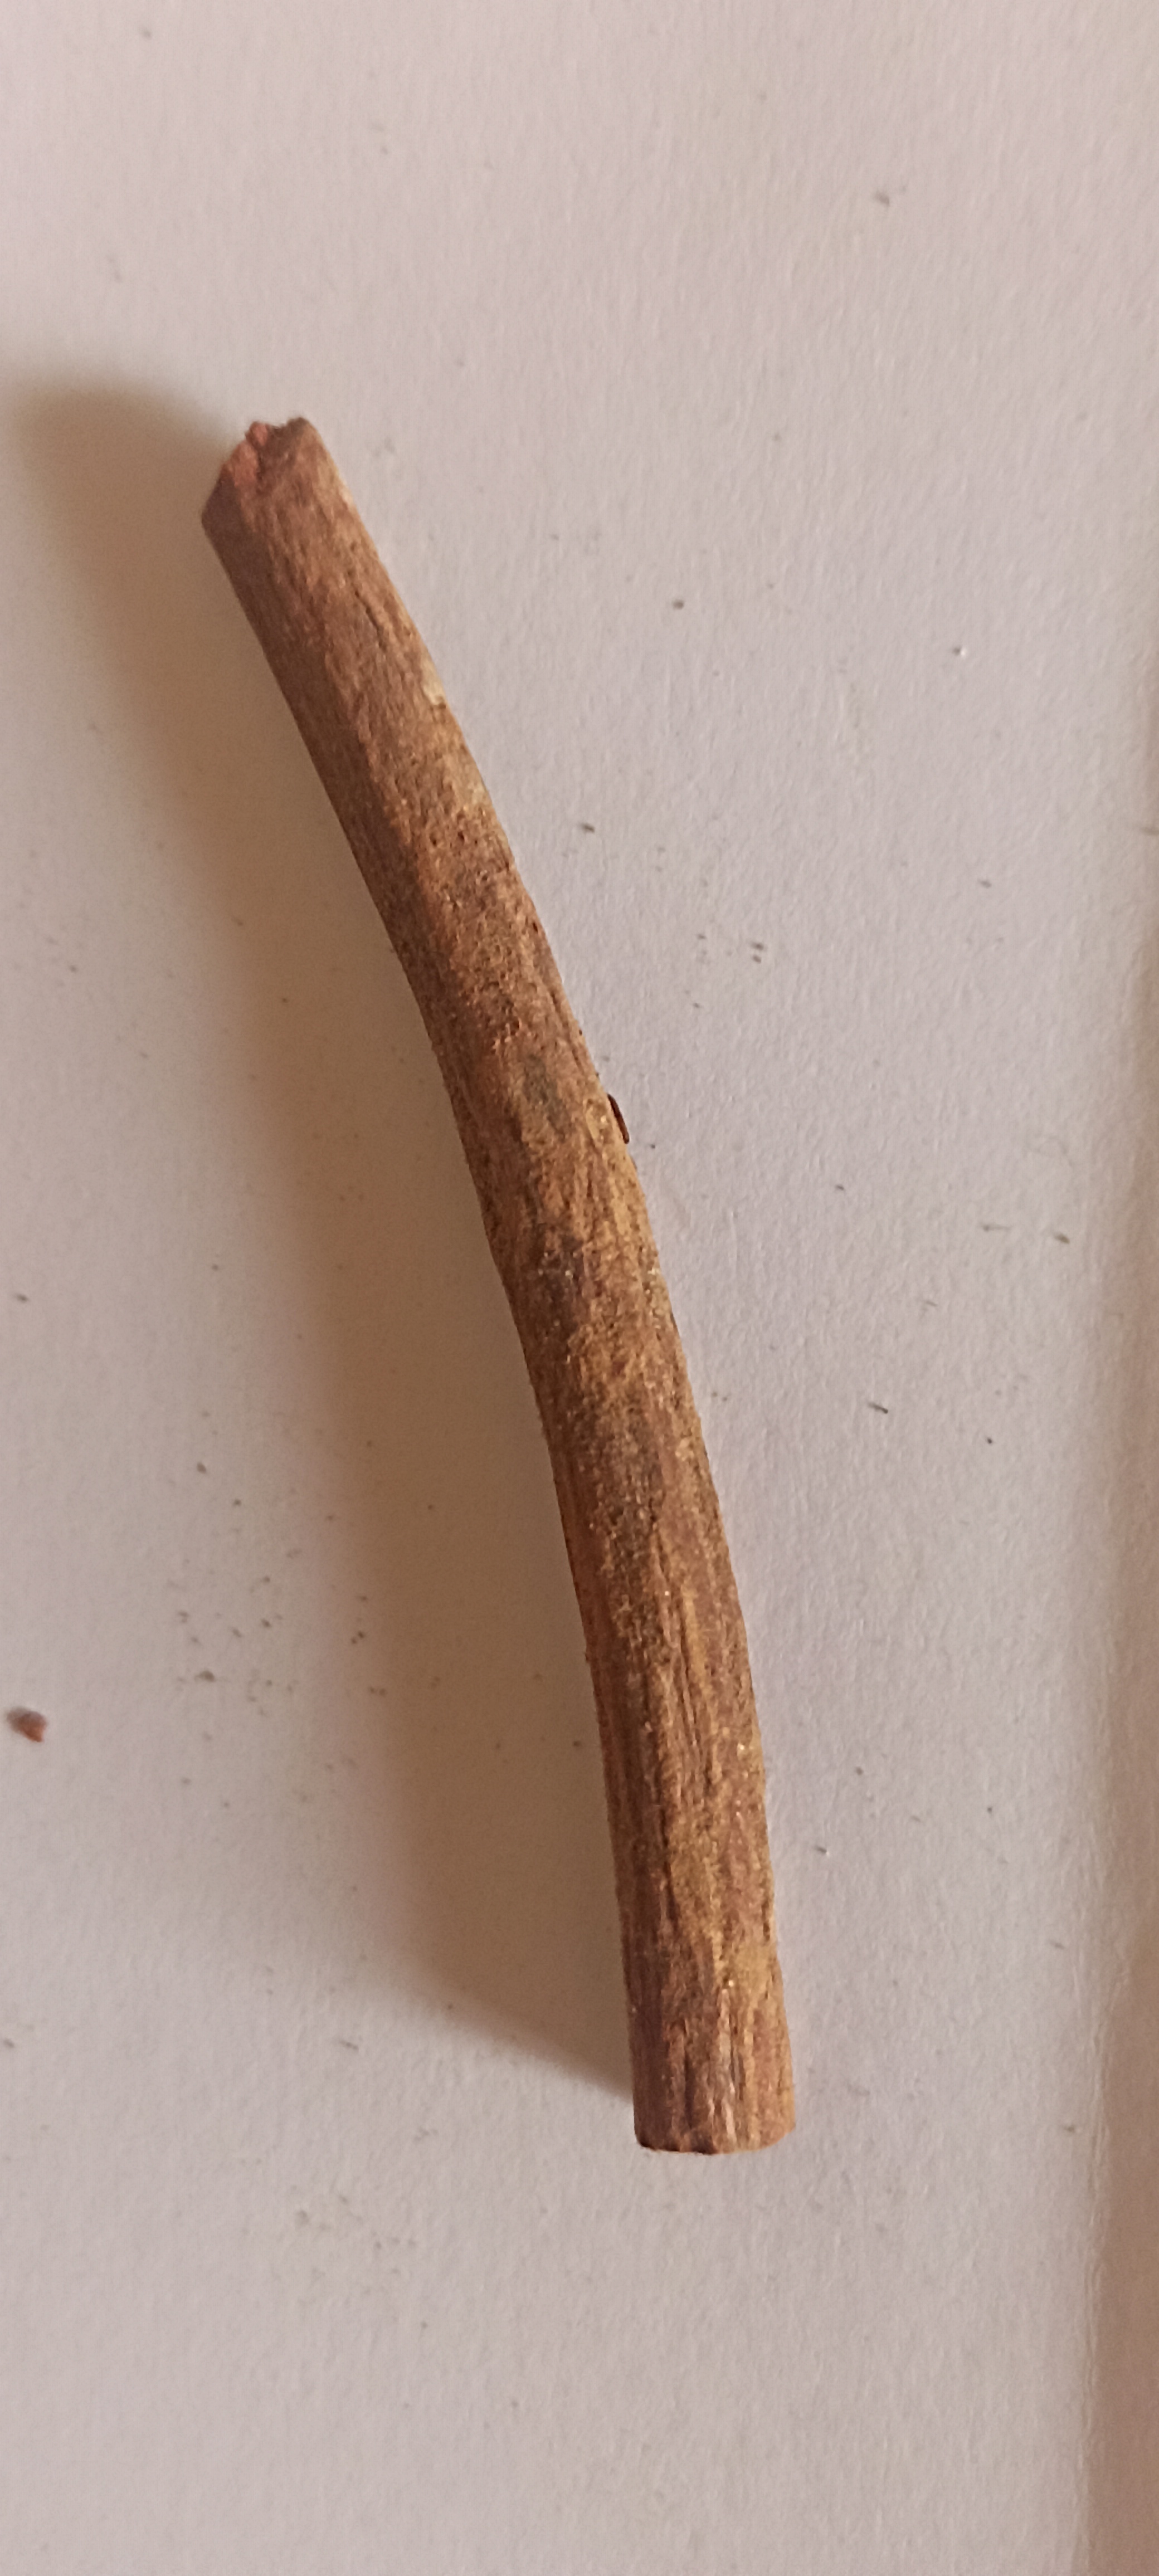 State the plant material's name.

manjistha
